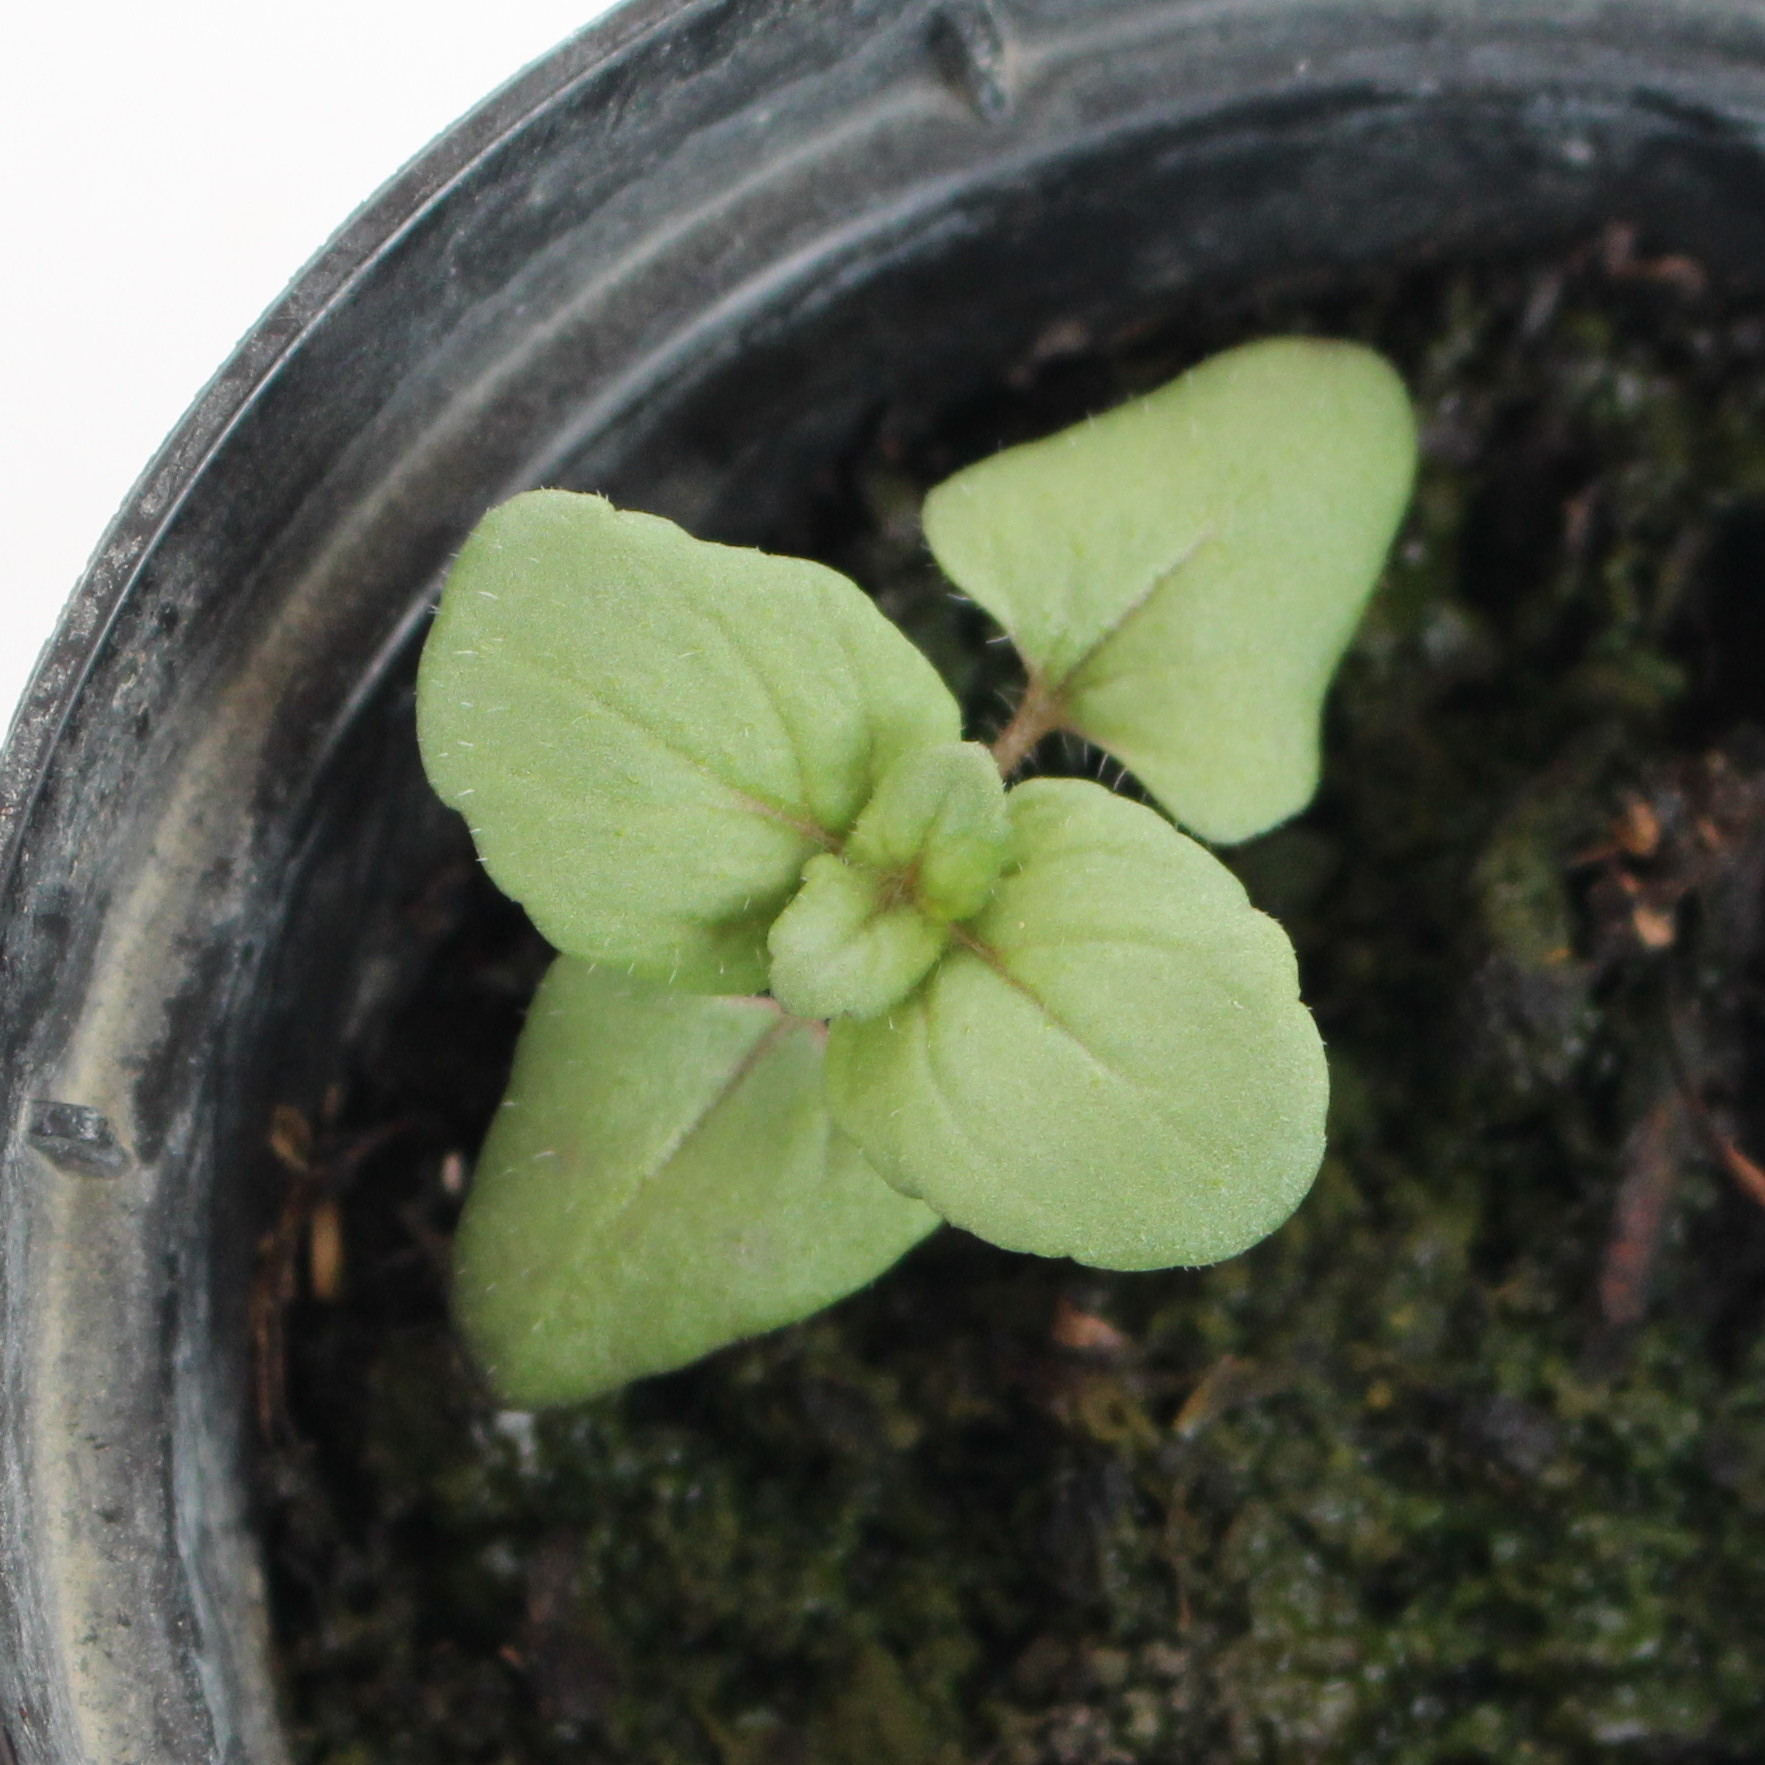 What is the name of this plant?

Veronica persica
